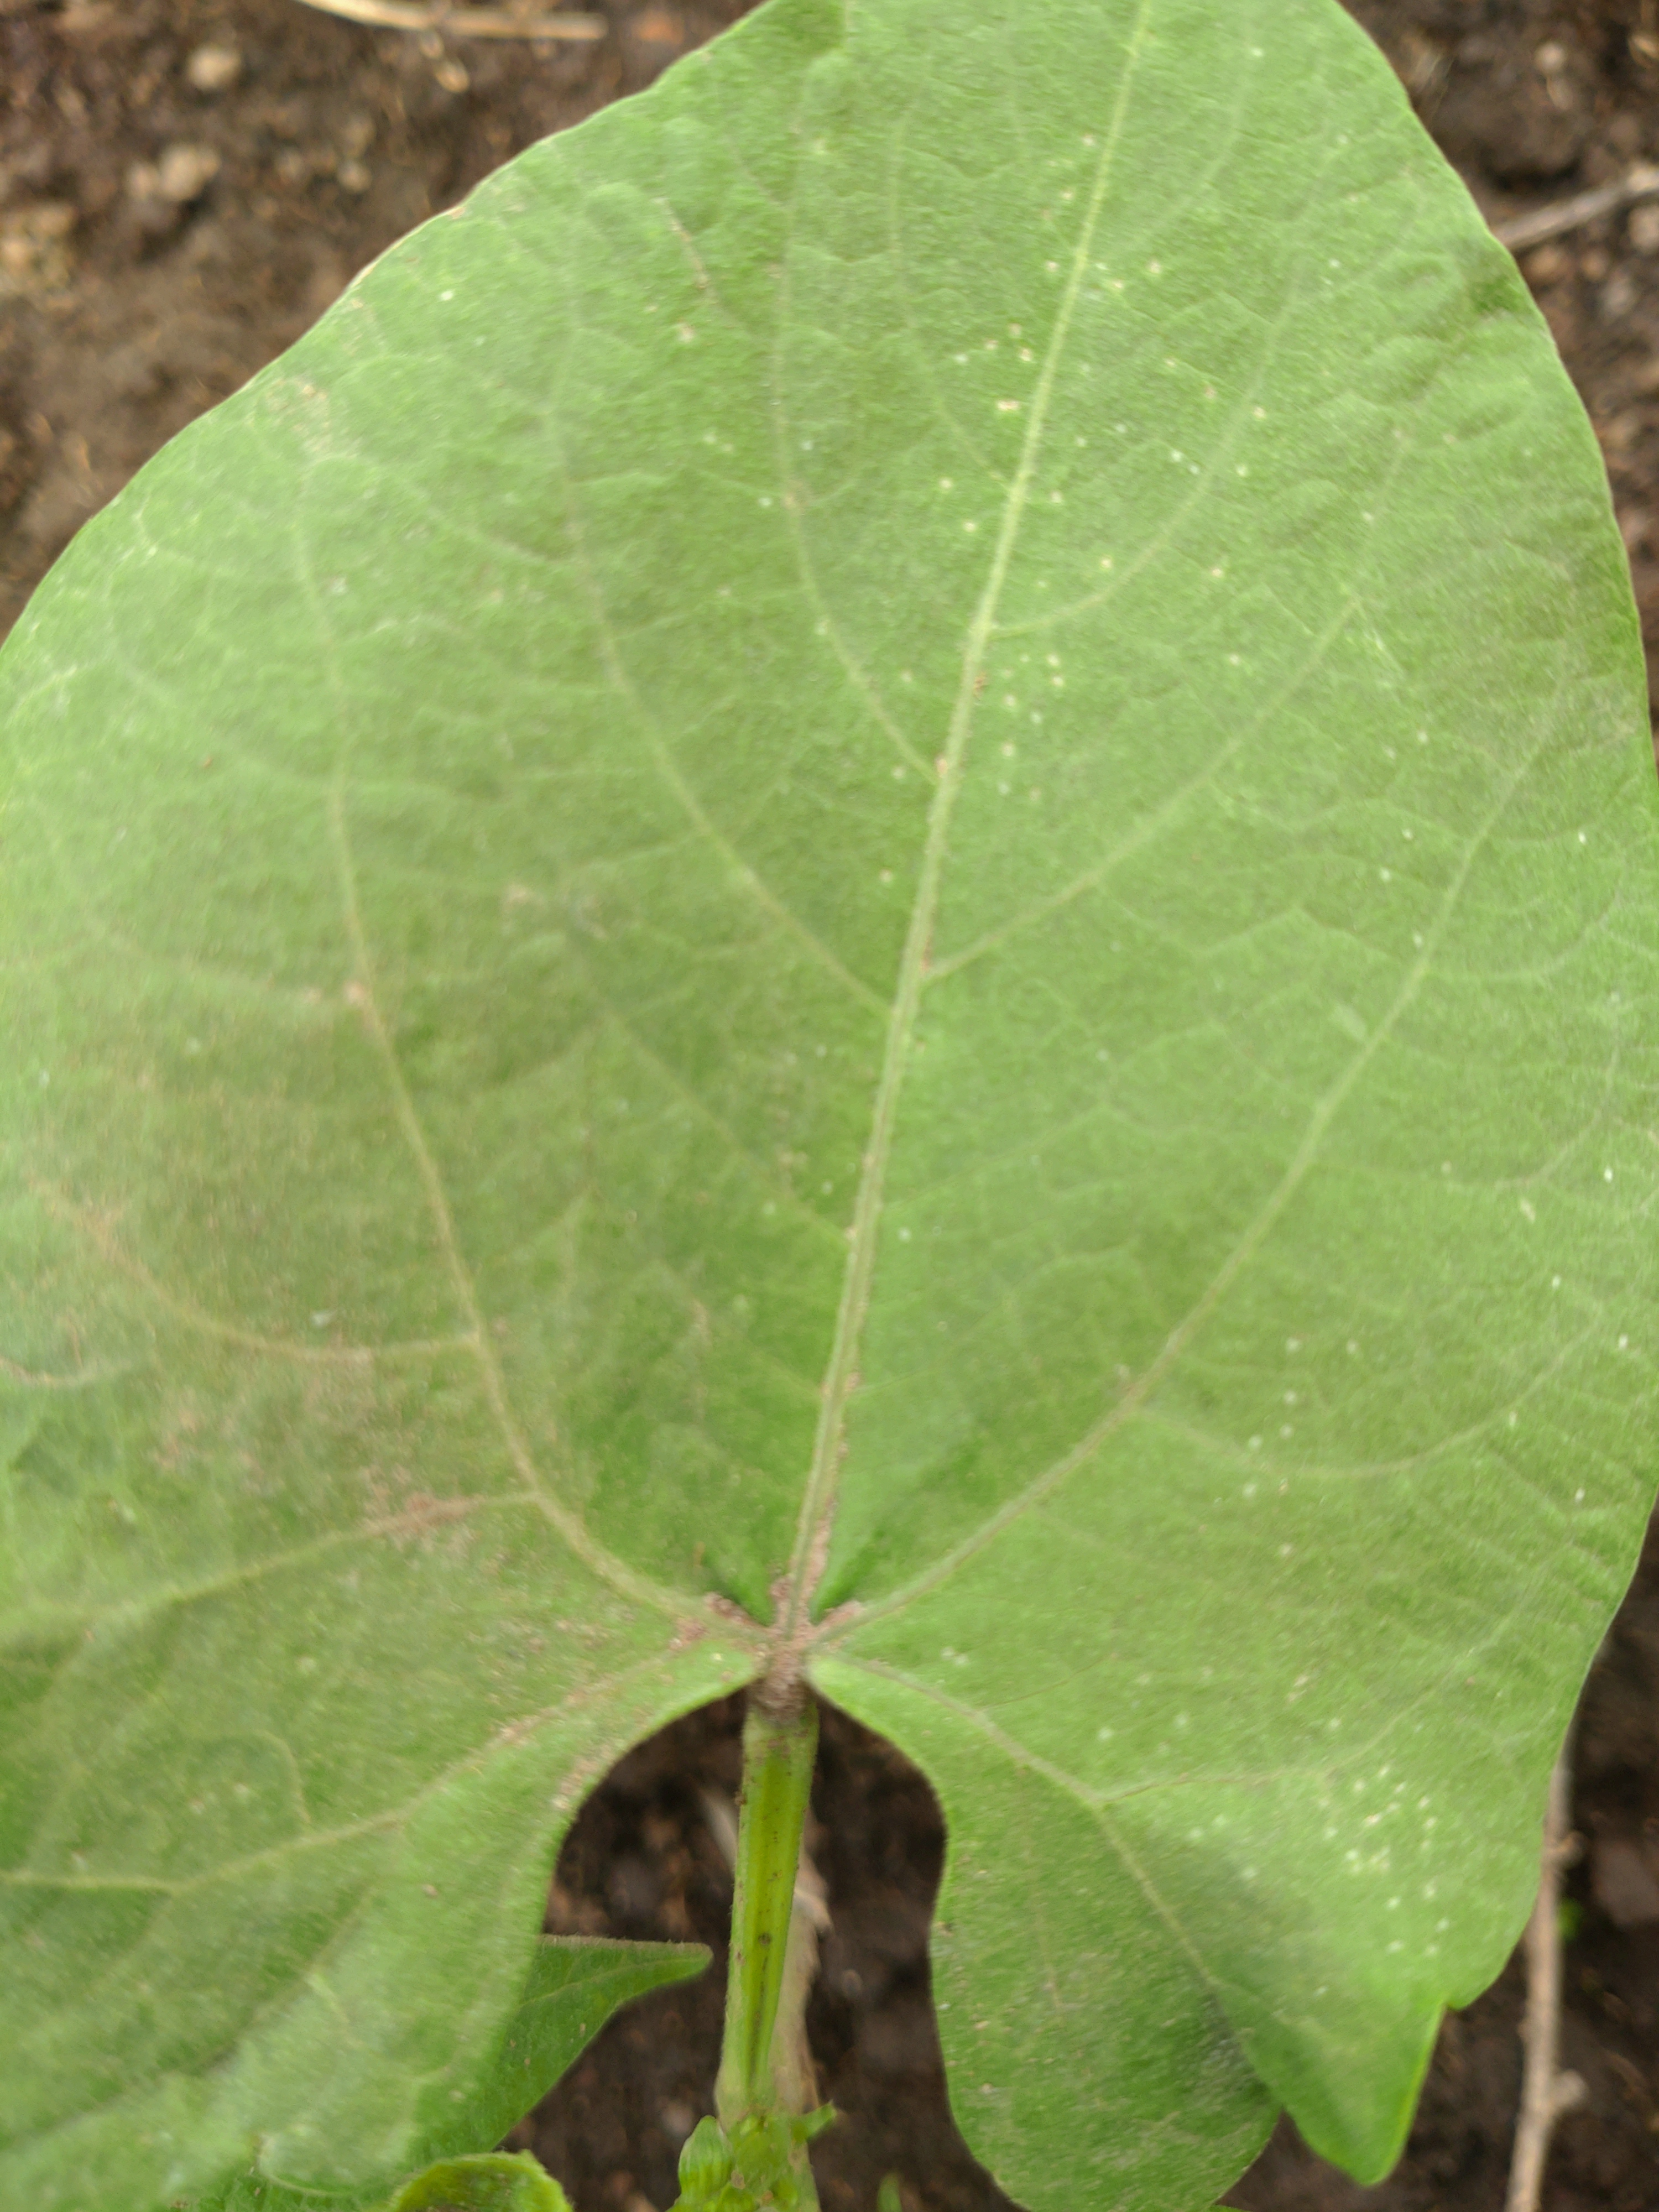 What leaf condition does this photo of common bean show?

healthy
